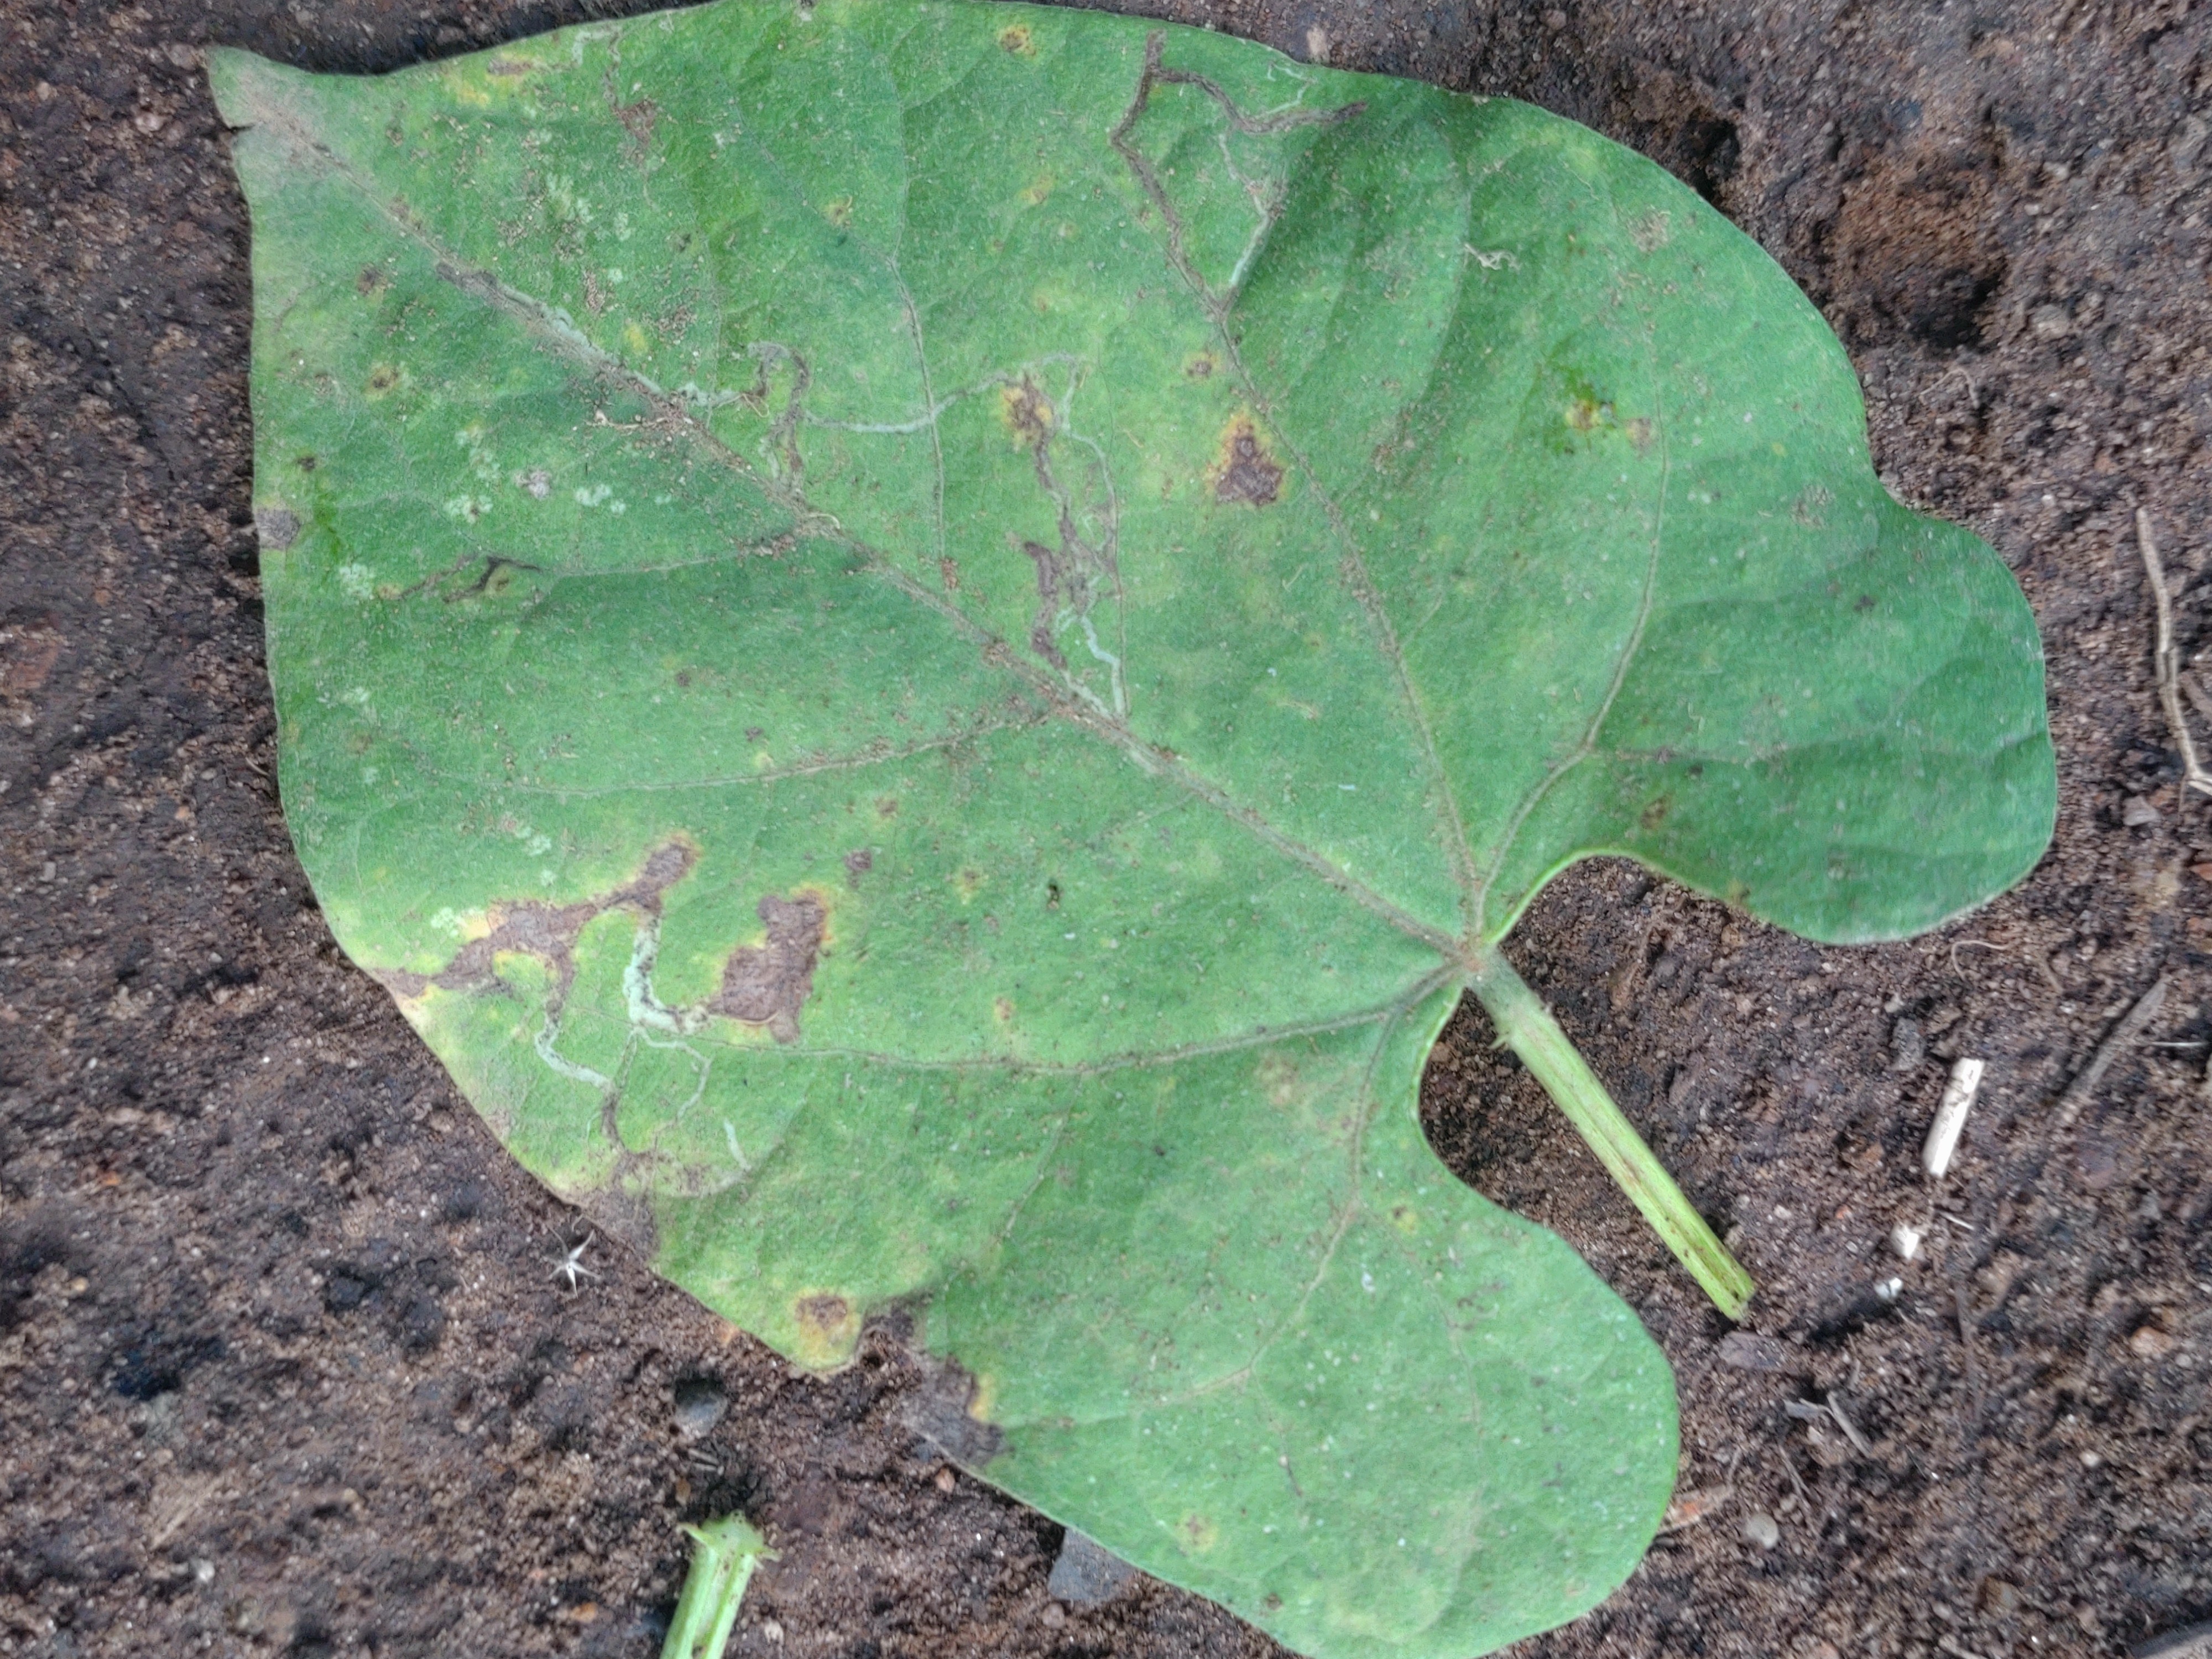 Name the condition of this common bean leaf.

rust
